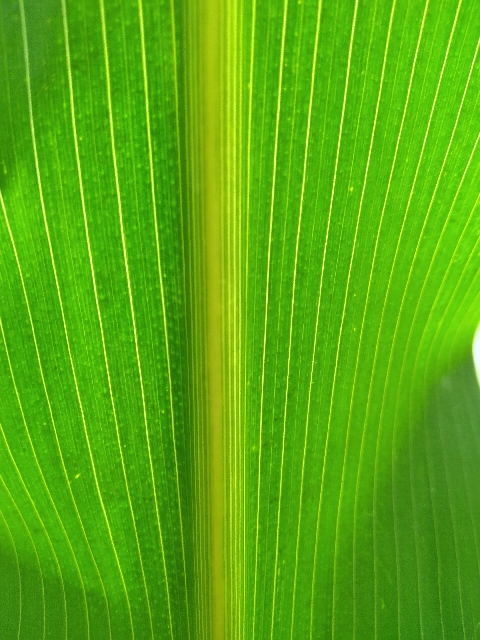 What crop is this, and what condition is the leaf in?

maize, healthy
